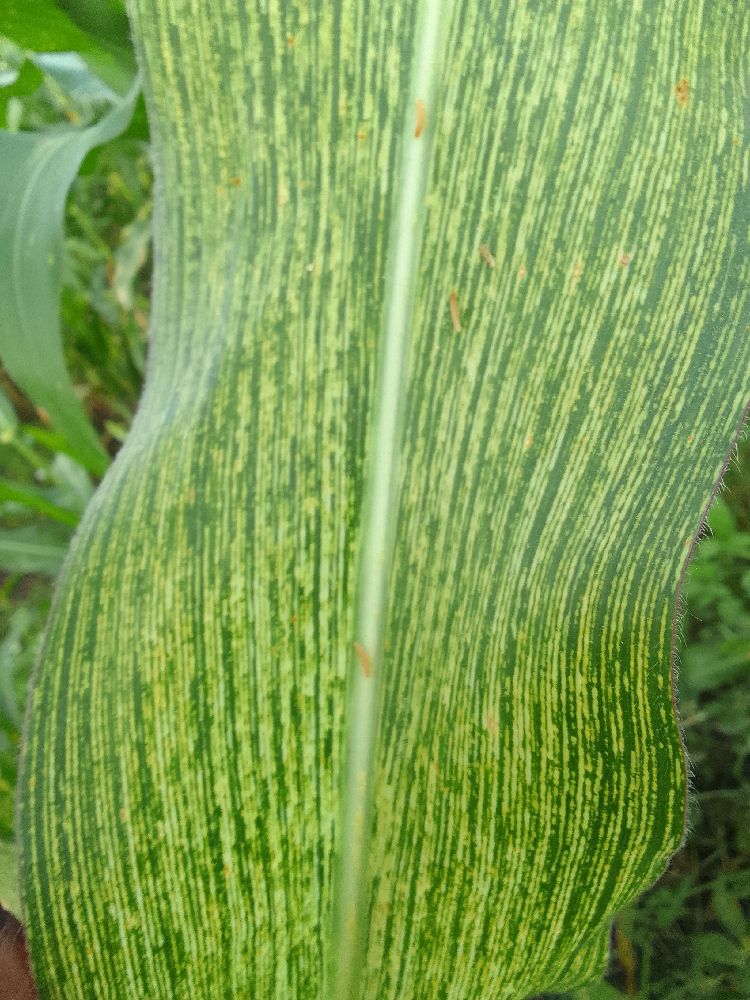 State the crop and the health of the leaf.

maize, maize streak virus
